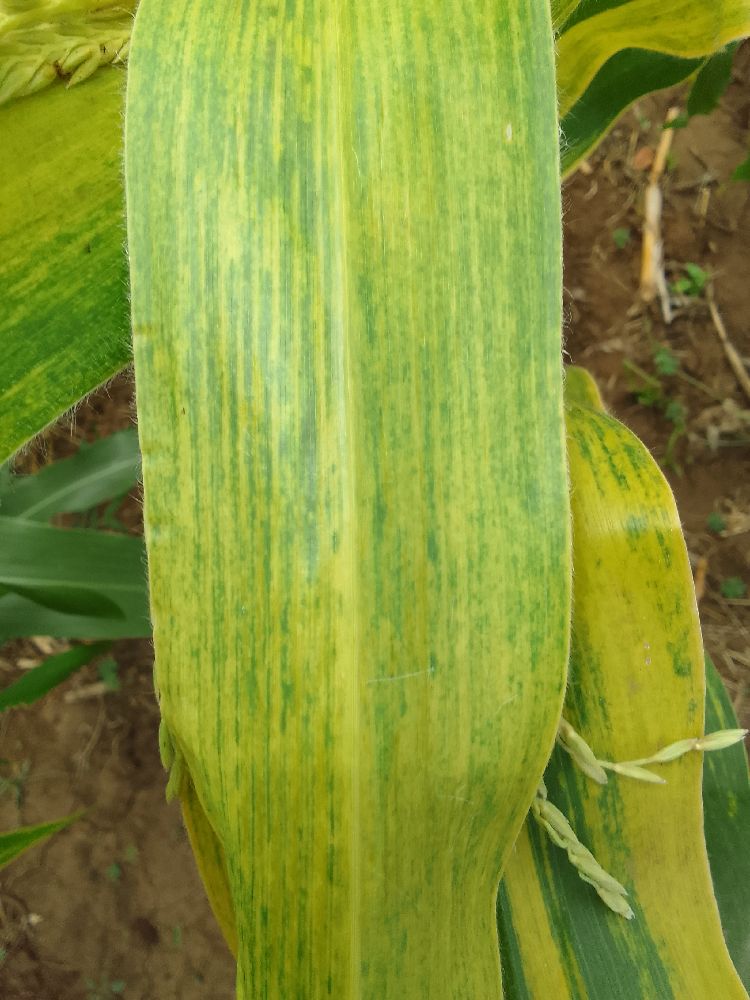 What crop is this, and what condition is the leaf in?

maize, maize lethal necrosis
